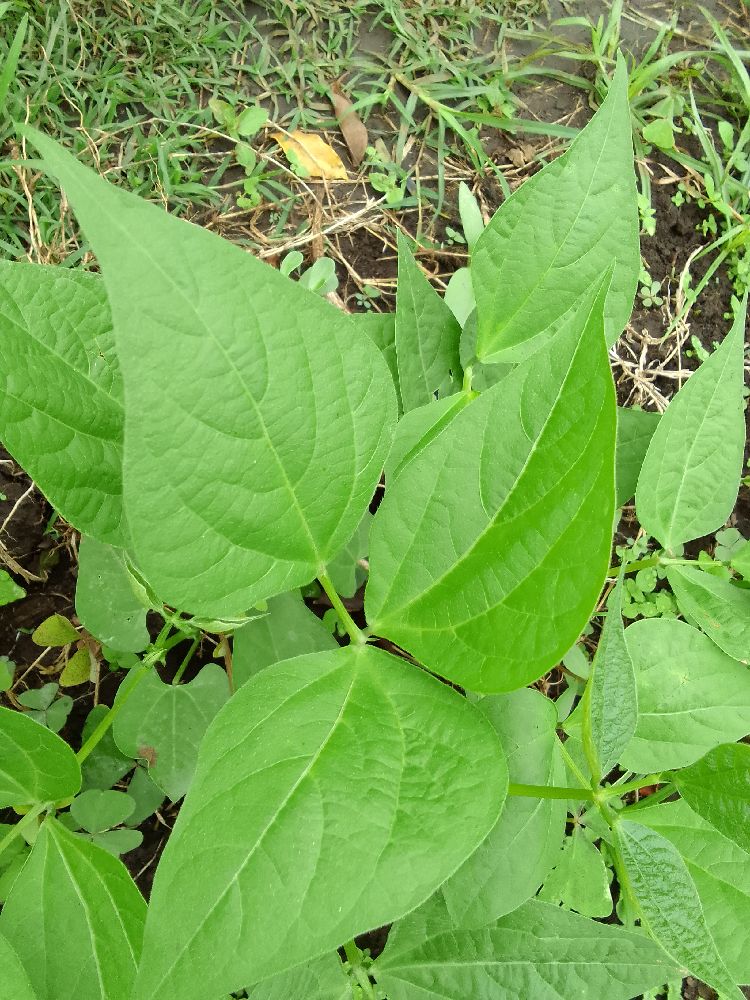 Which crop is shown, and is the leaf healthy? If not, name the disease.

common bean, healthy
